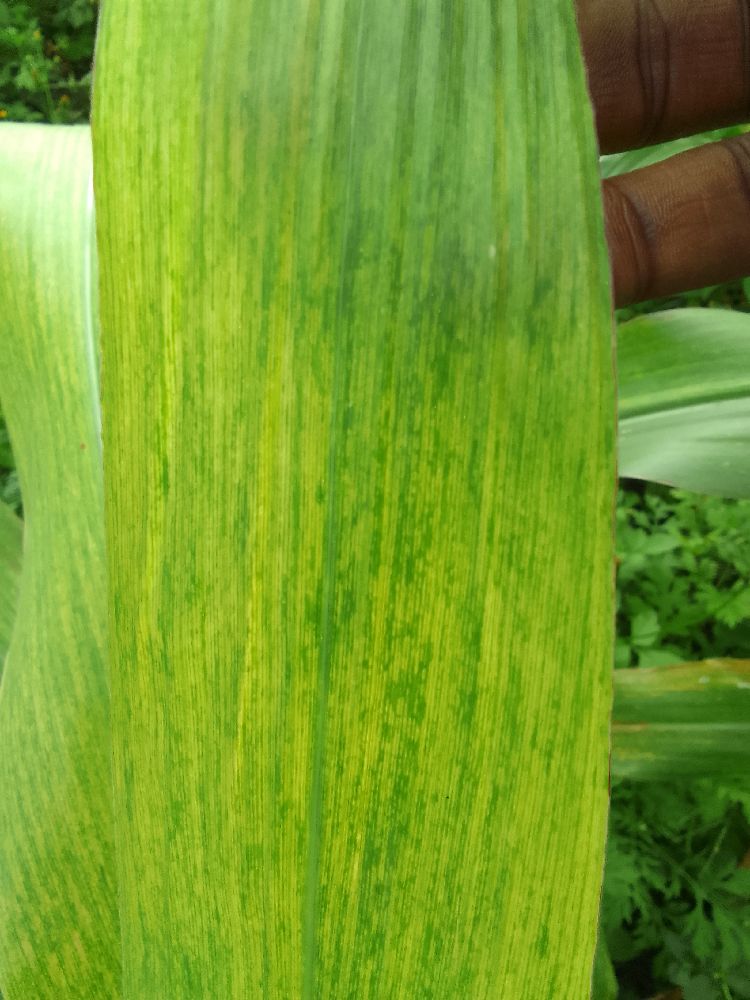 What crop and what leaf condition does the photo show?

maize, maize lethal necrosis
